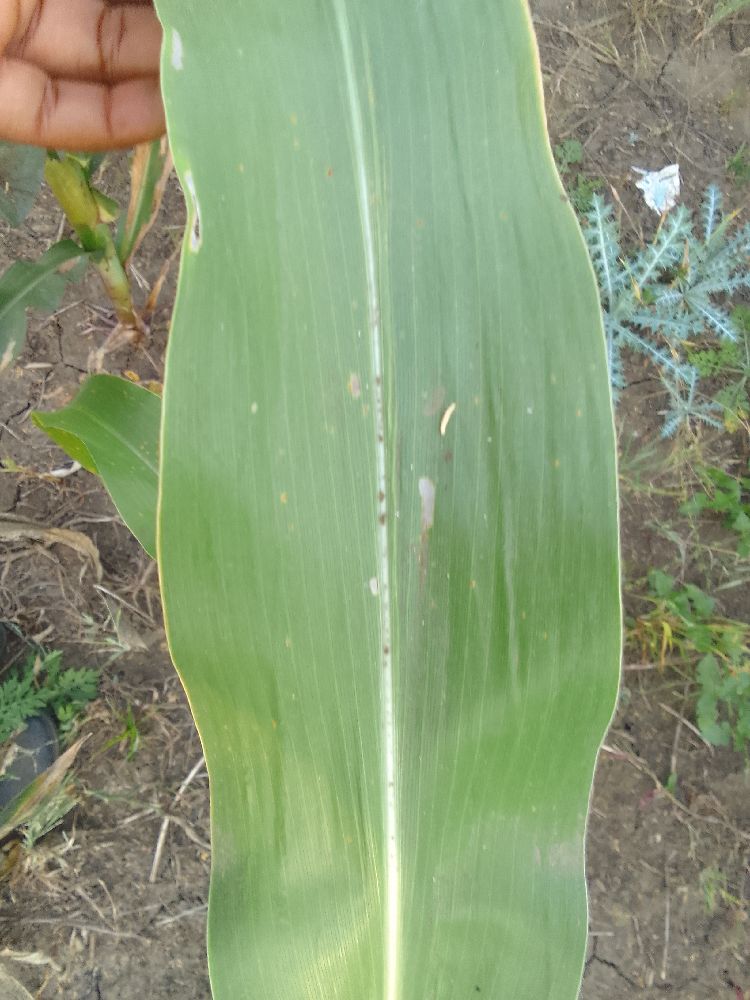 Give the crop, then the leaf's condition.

maize, healthy
